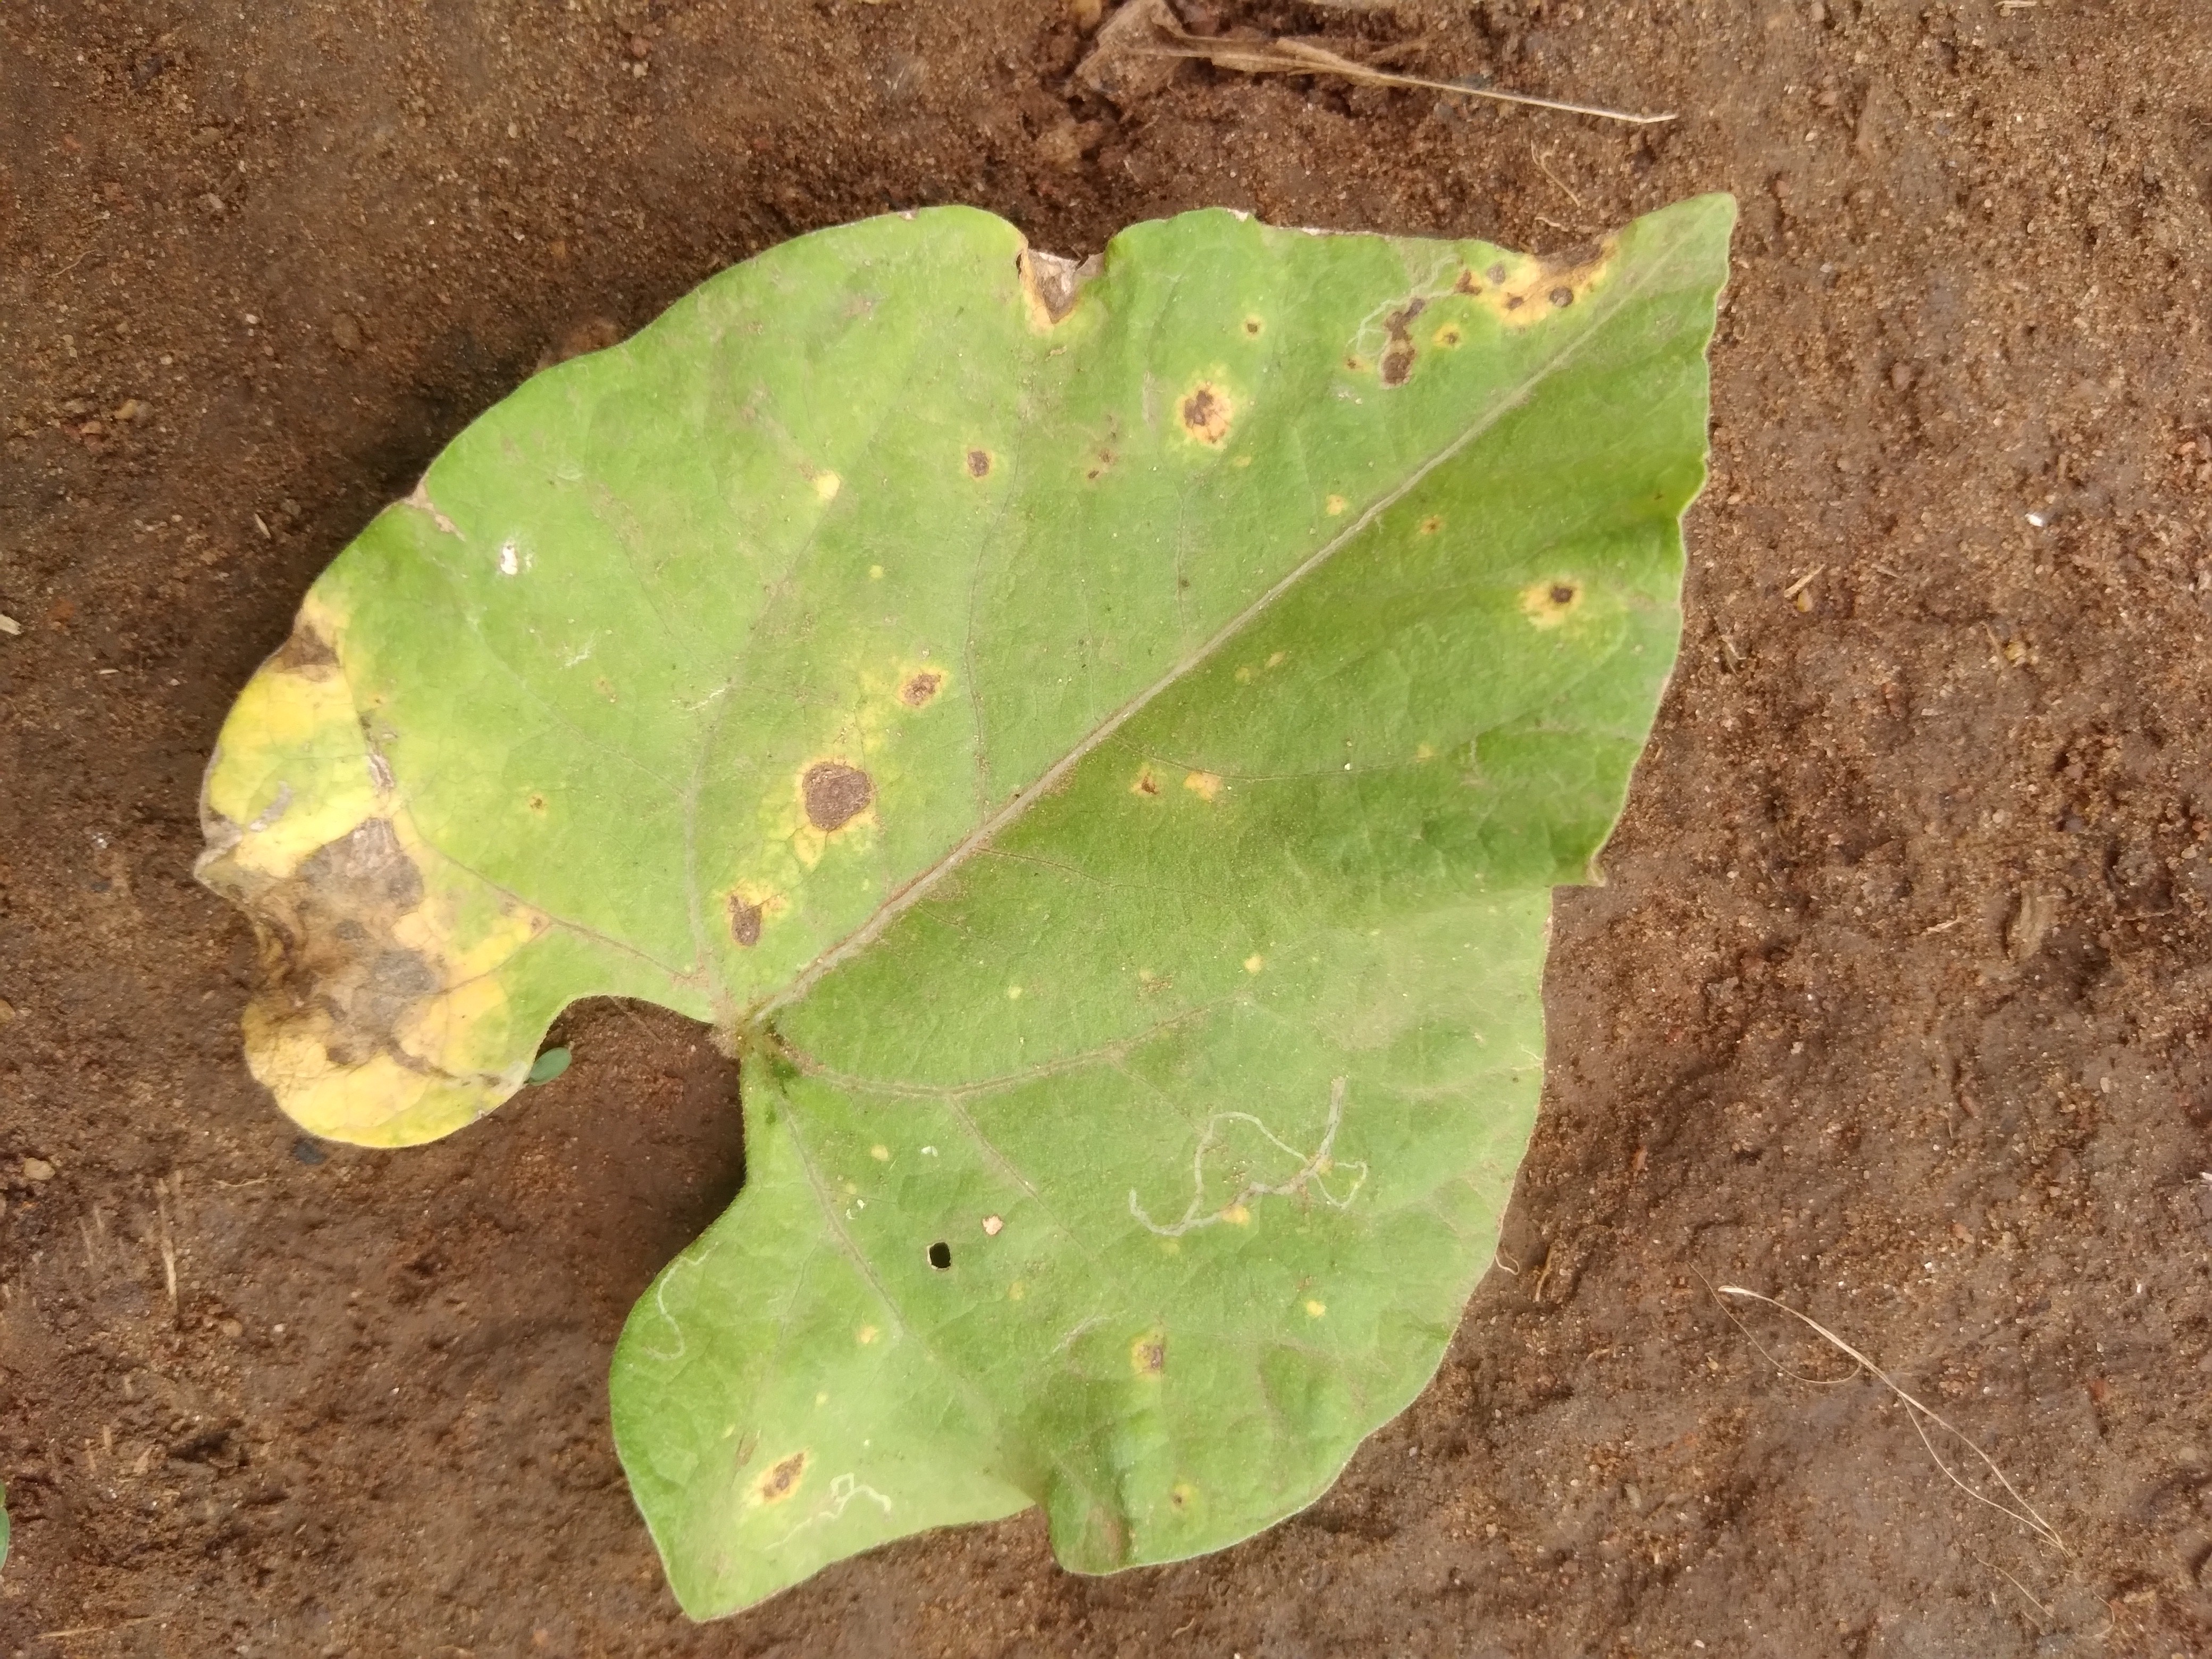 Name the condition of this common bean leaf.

rust
